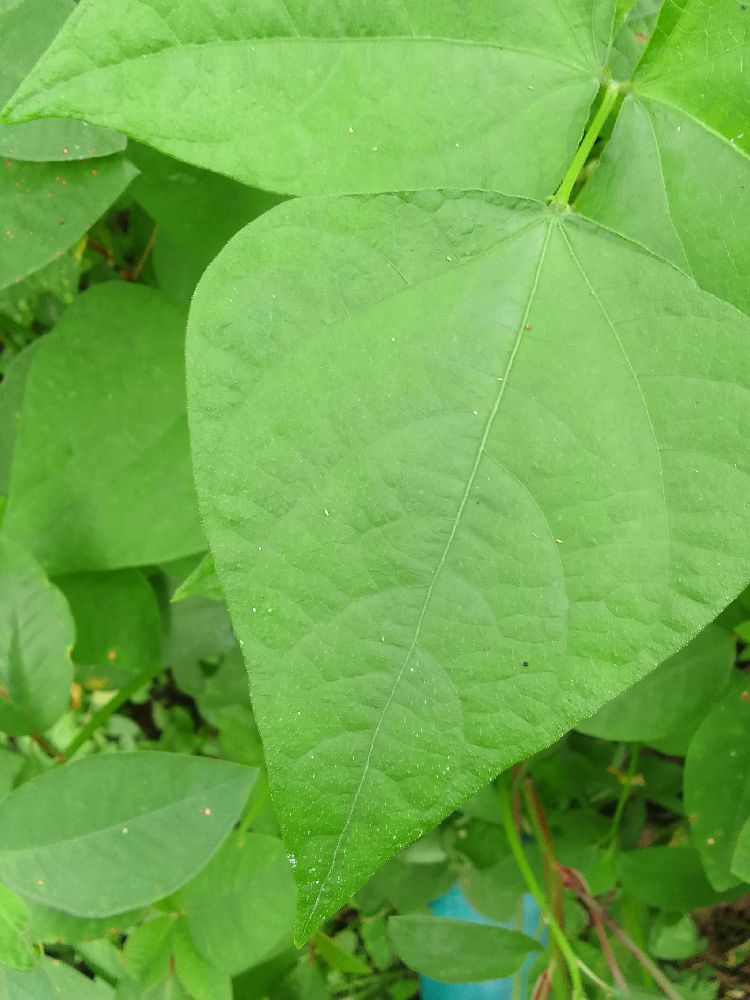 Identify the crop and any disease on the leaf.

common bean, healthy
